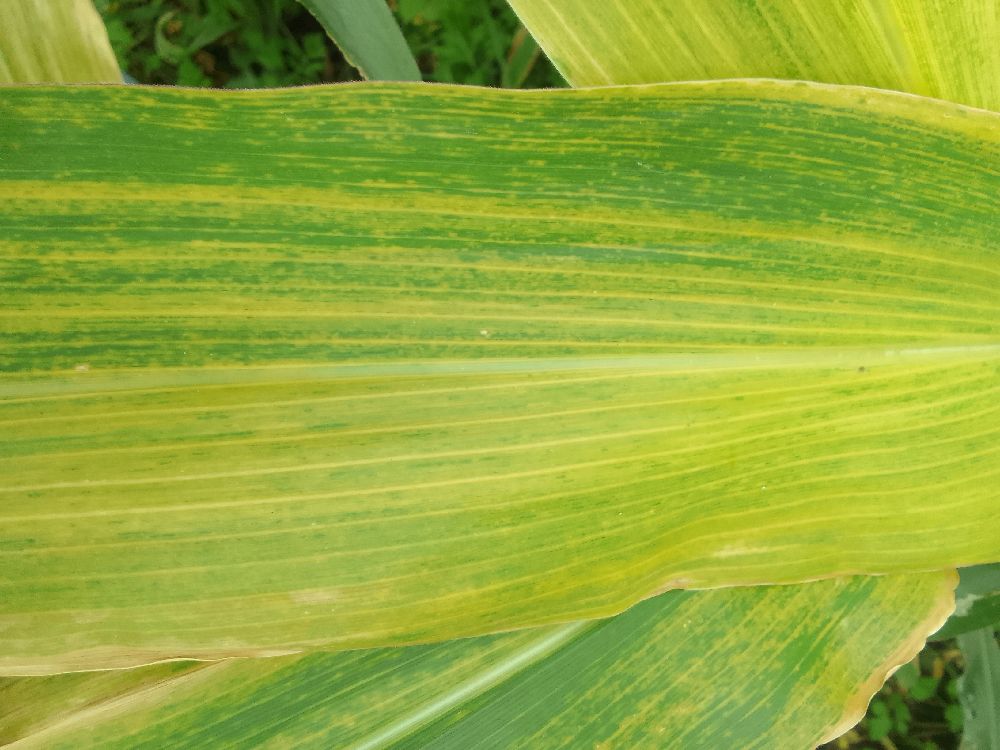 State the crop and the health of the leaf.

maize, maize lethal necrosis
